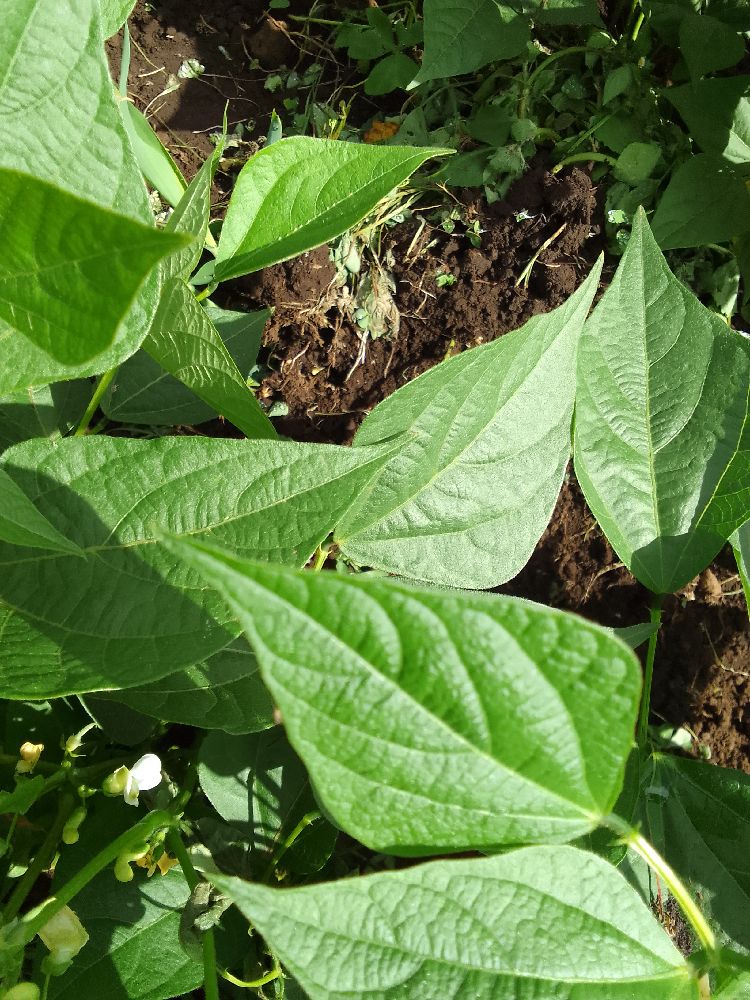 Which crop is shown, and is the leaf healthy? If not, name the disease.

common bean, healthy
